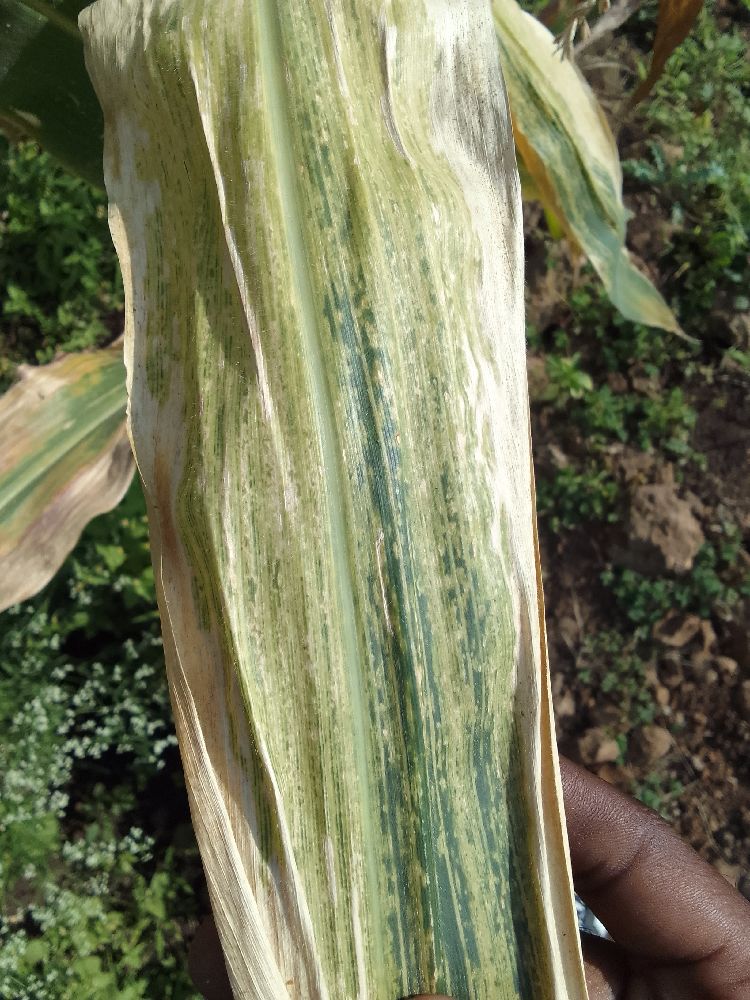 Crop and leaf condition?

maize, maize lethal necrosis
